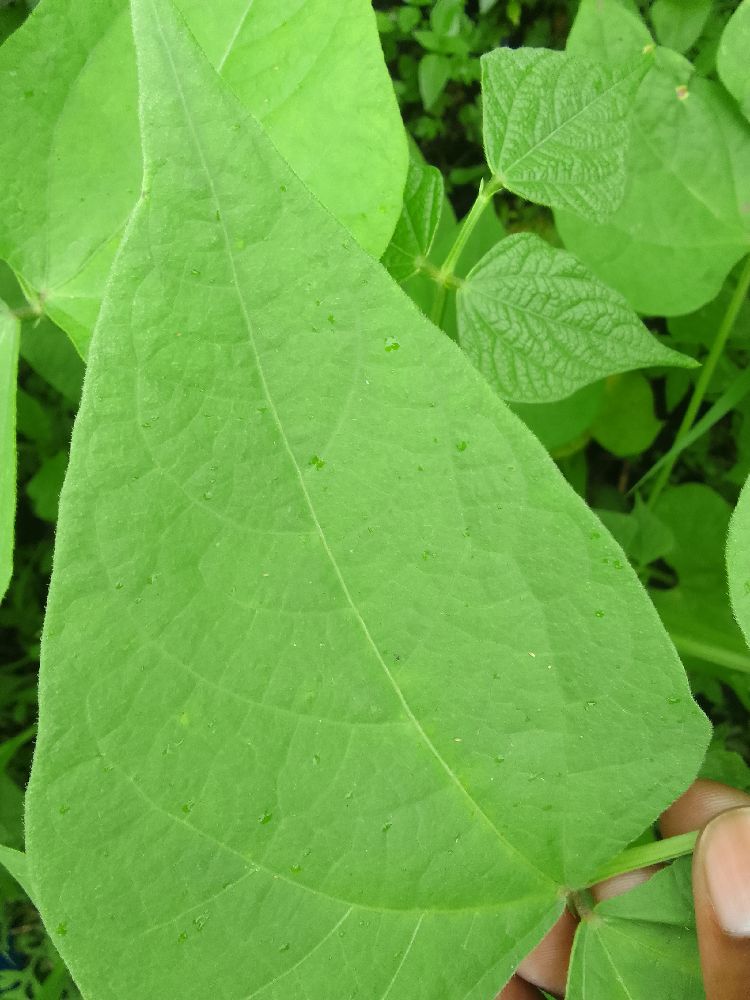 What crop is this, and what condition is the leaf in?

common bean, healthy
